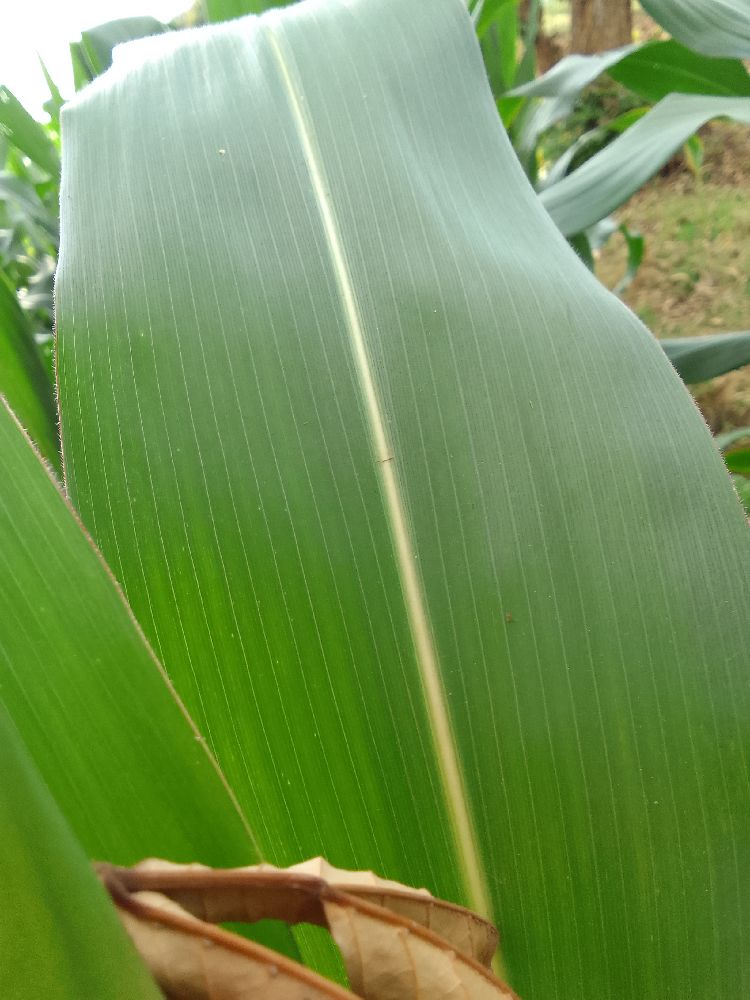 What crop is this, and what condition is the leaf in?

maize, healthy
